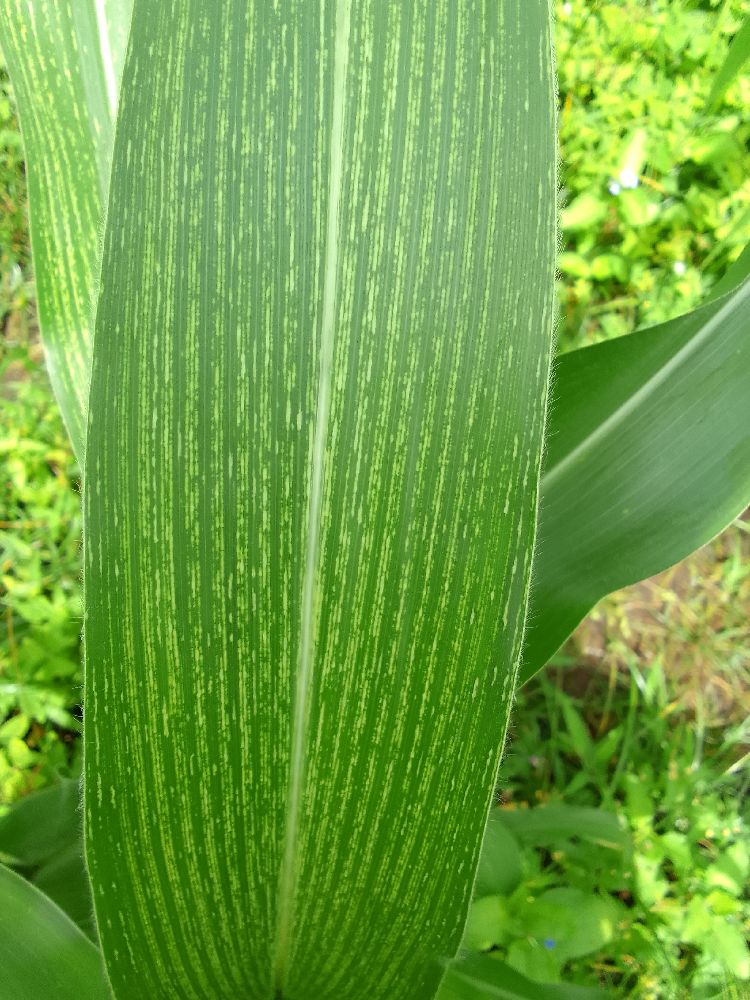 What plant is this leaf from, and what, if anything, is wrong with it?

maize, maize streak virus
